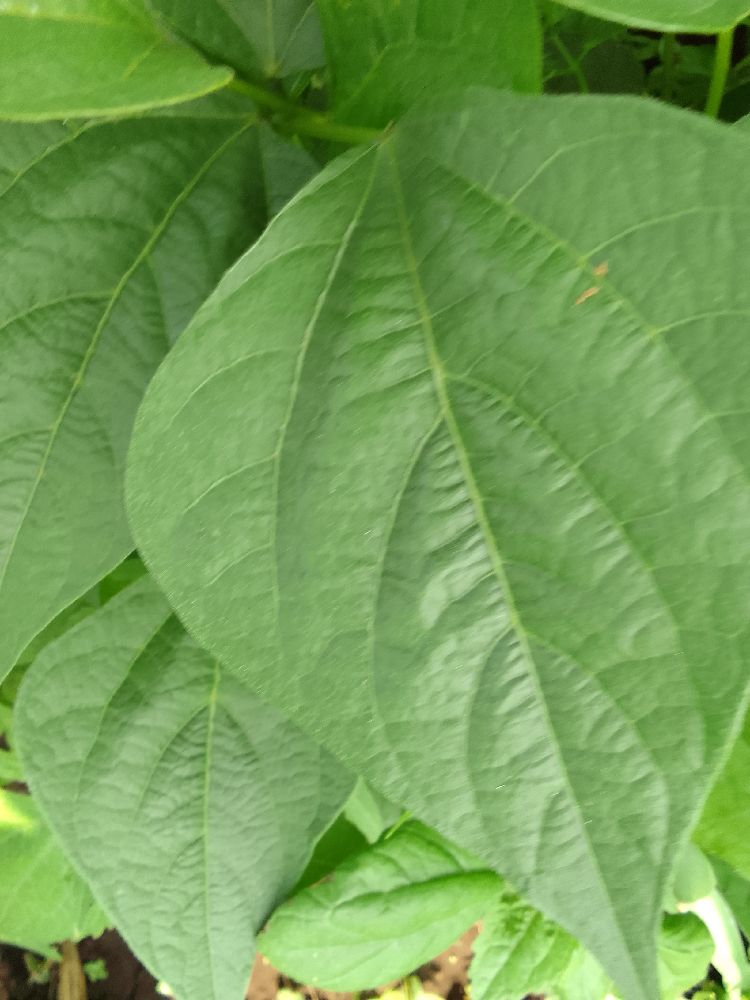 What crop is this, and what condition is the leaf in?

common bean, healthy
